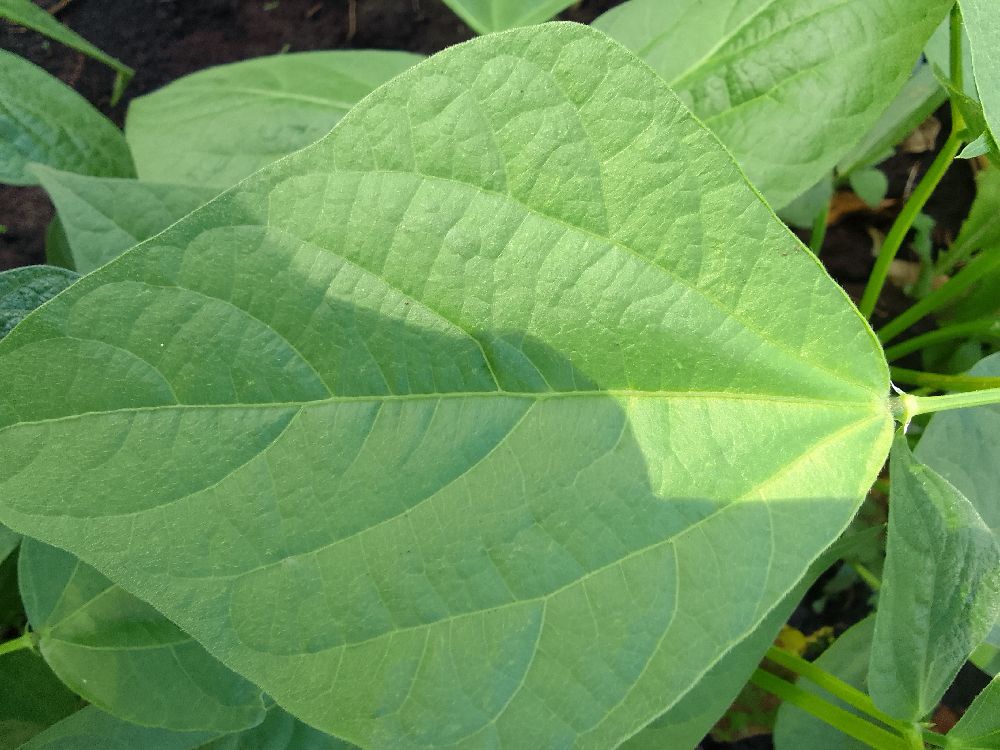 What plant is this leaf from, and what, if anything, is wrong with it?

common bean, healthy
